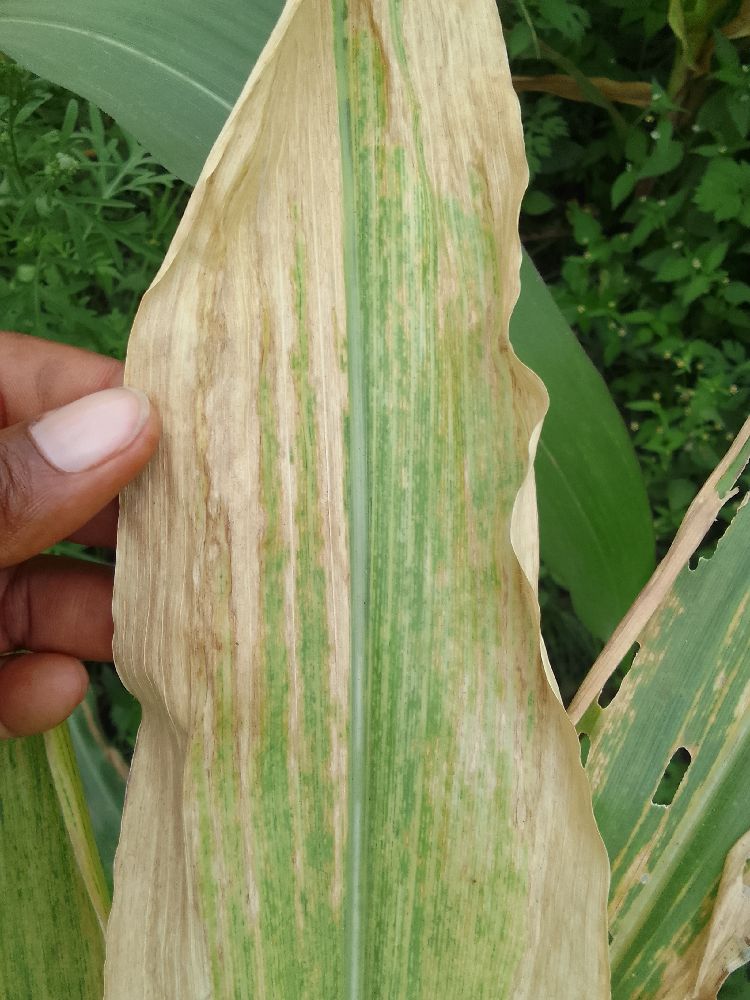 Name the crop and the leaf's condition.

maize, maize lethal necrosis
